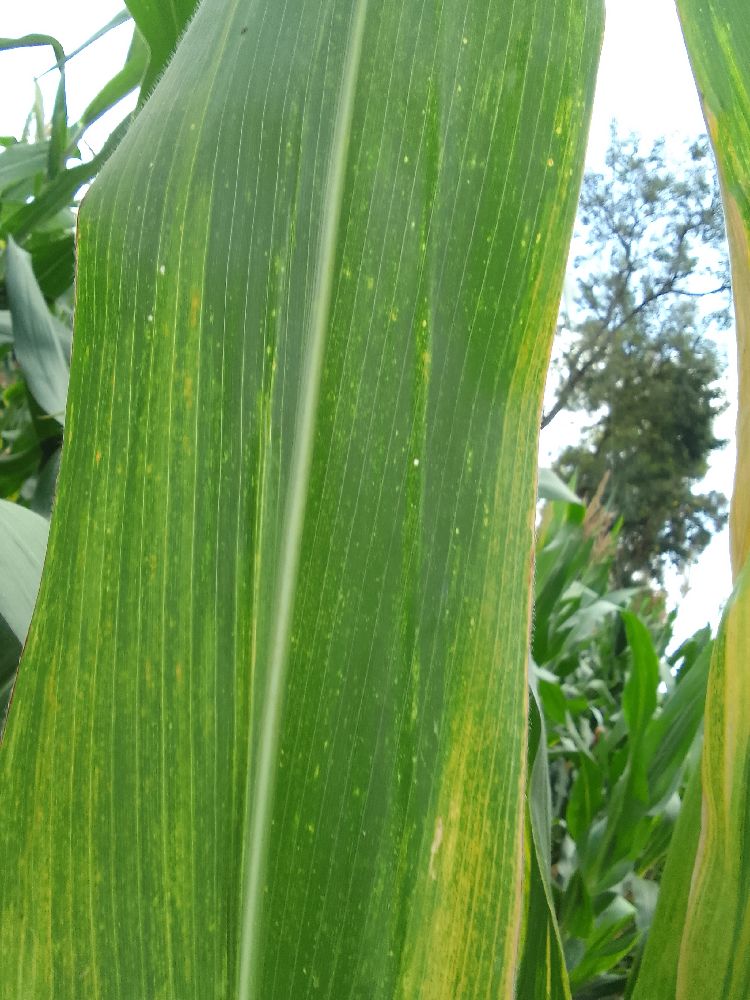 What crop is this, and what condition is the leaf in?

maize, maize lethal necrosis
